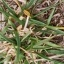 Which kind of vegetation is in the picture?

grass
